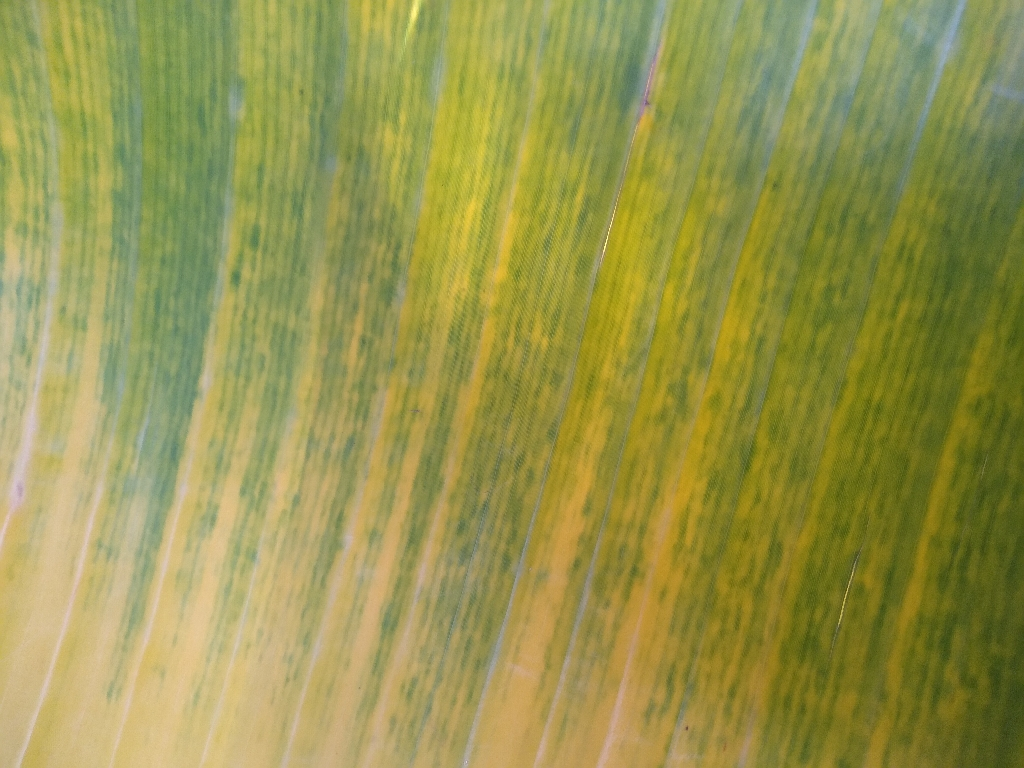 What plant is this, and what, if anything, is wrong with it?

banana, fusarium wilt race 1
